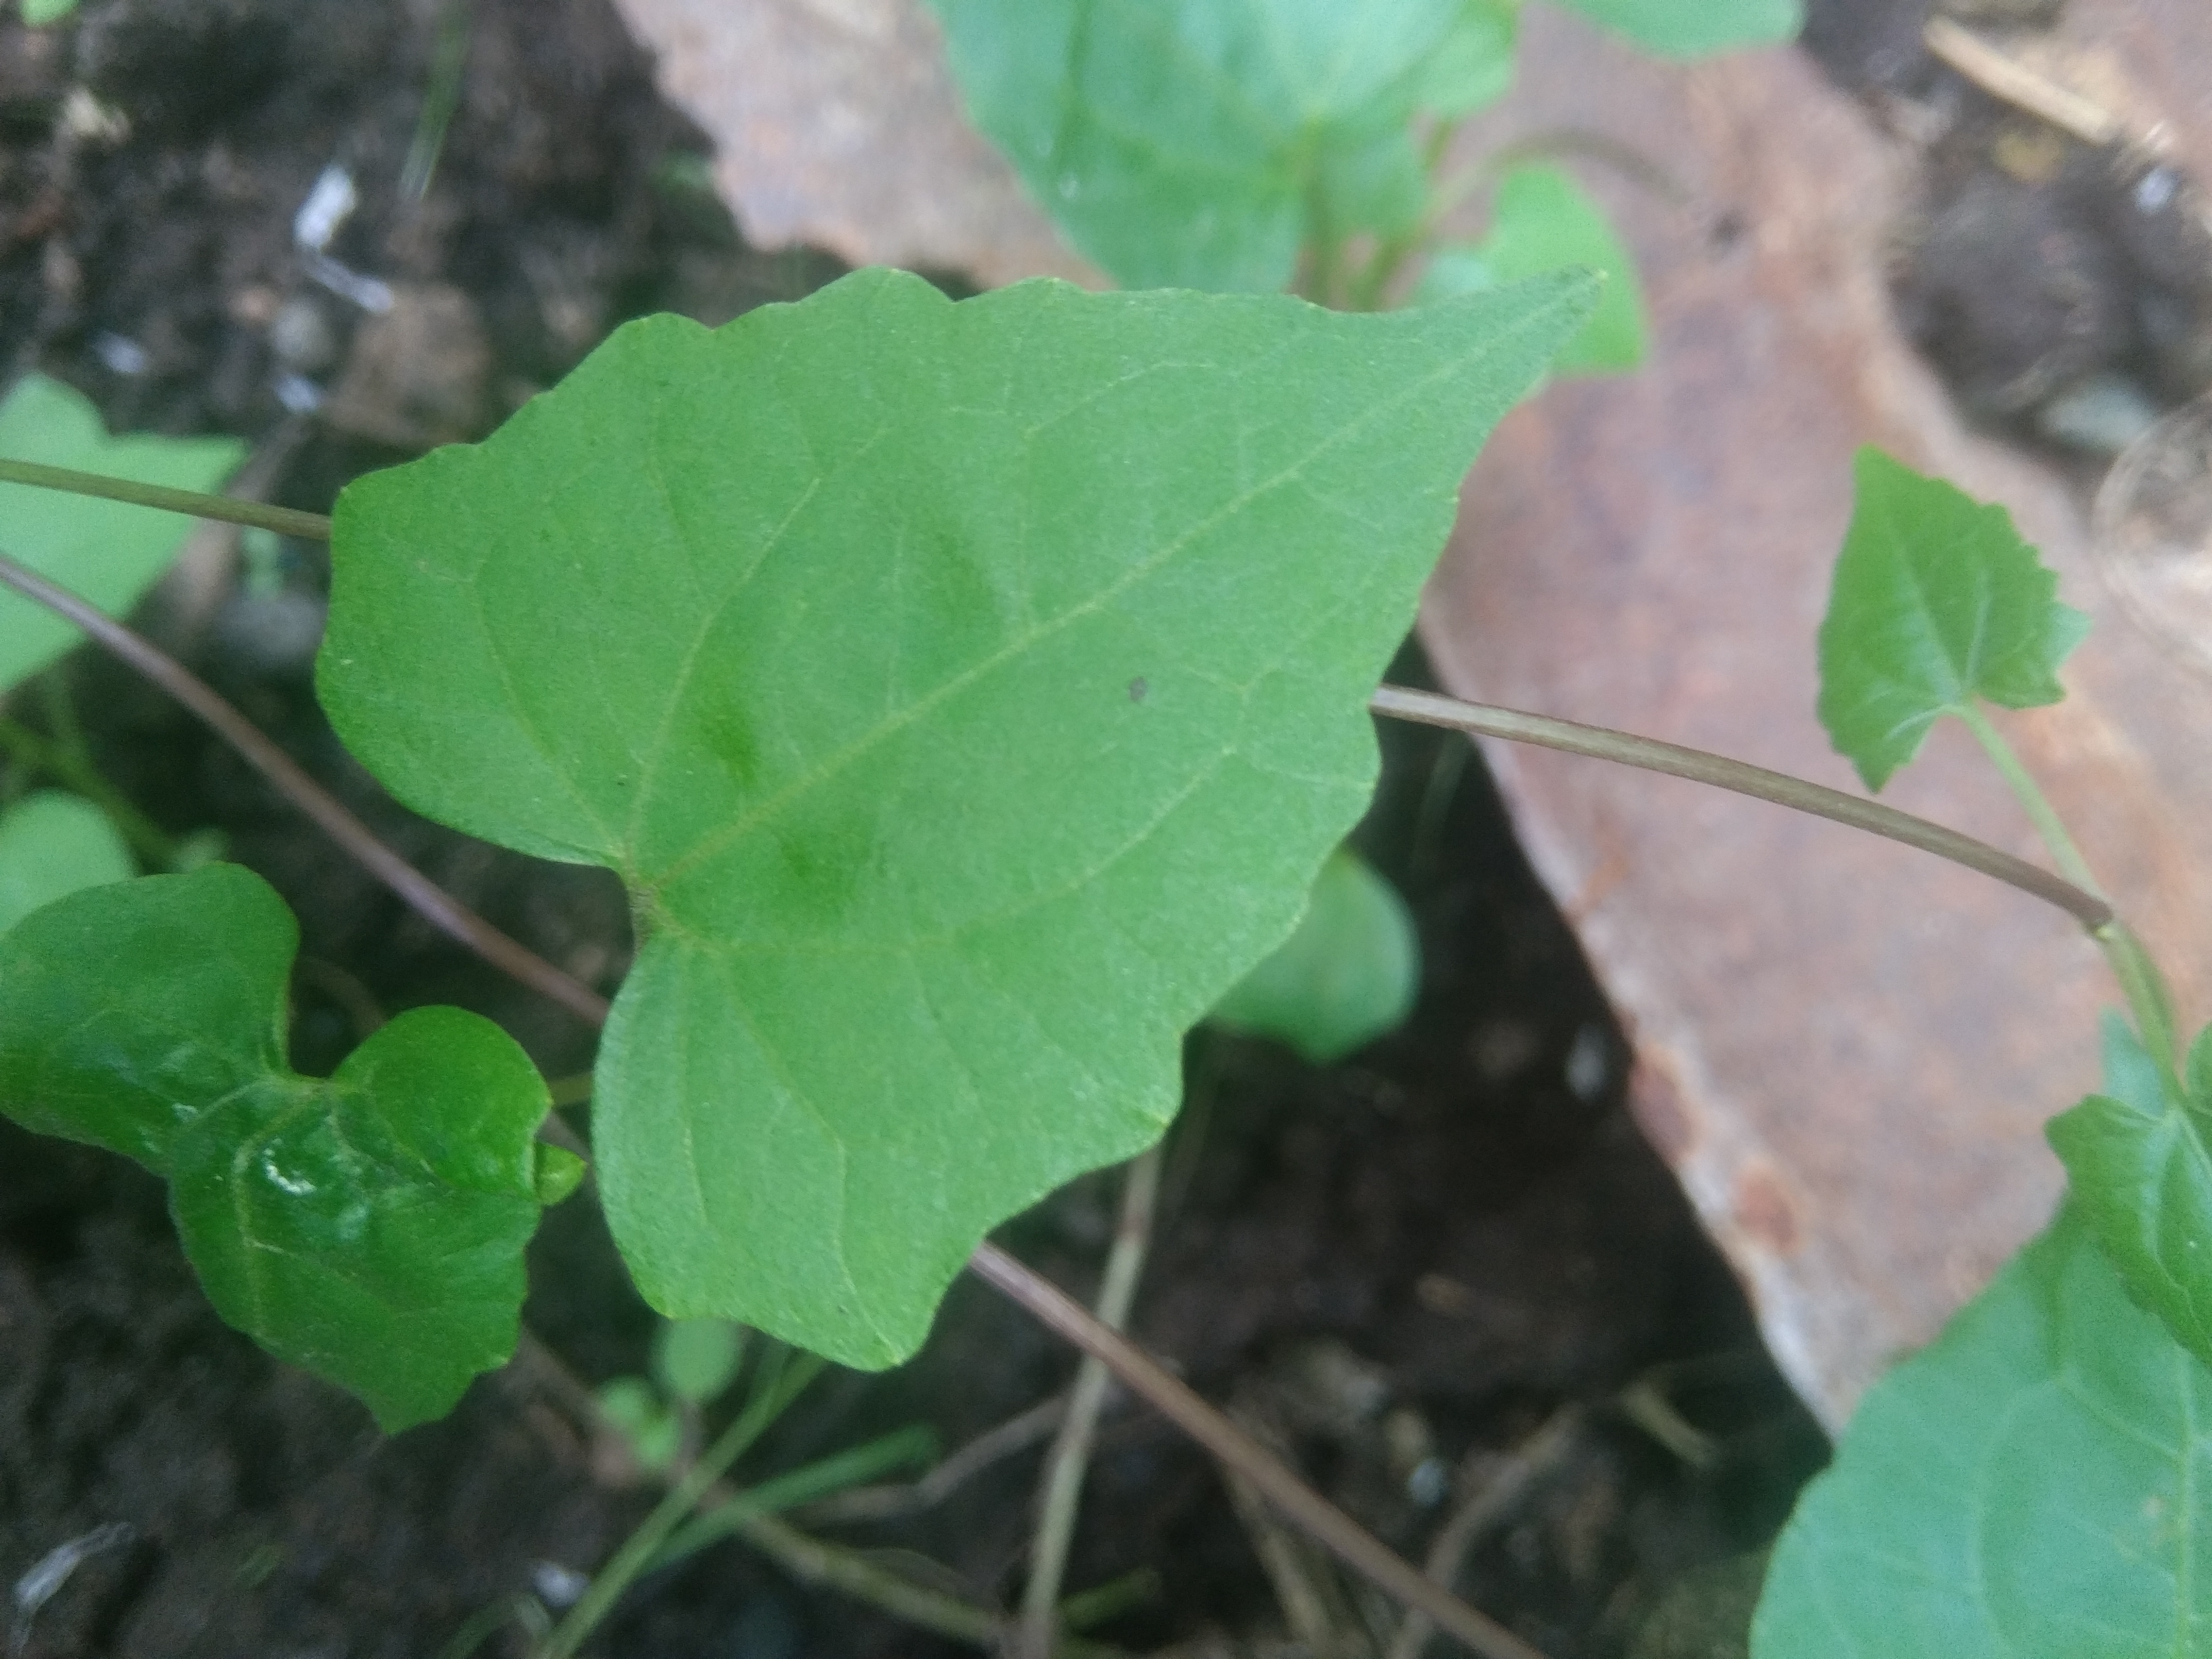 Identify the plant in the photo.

bitter vine
